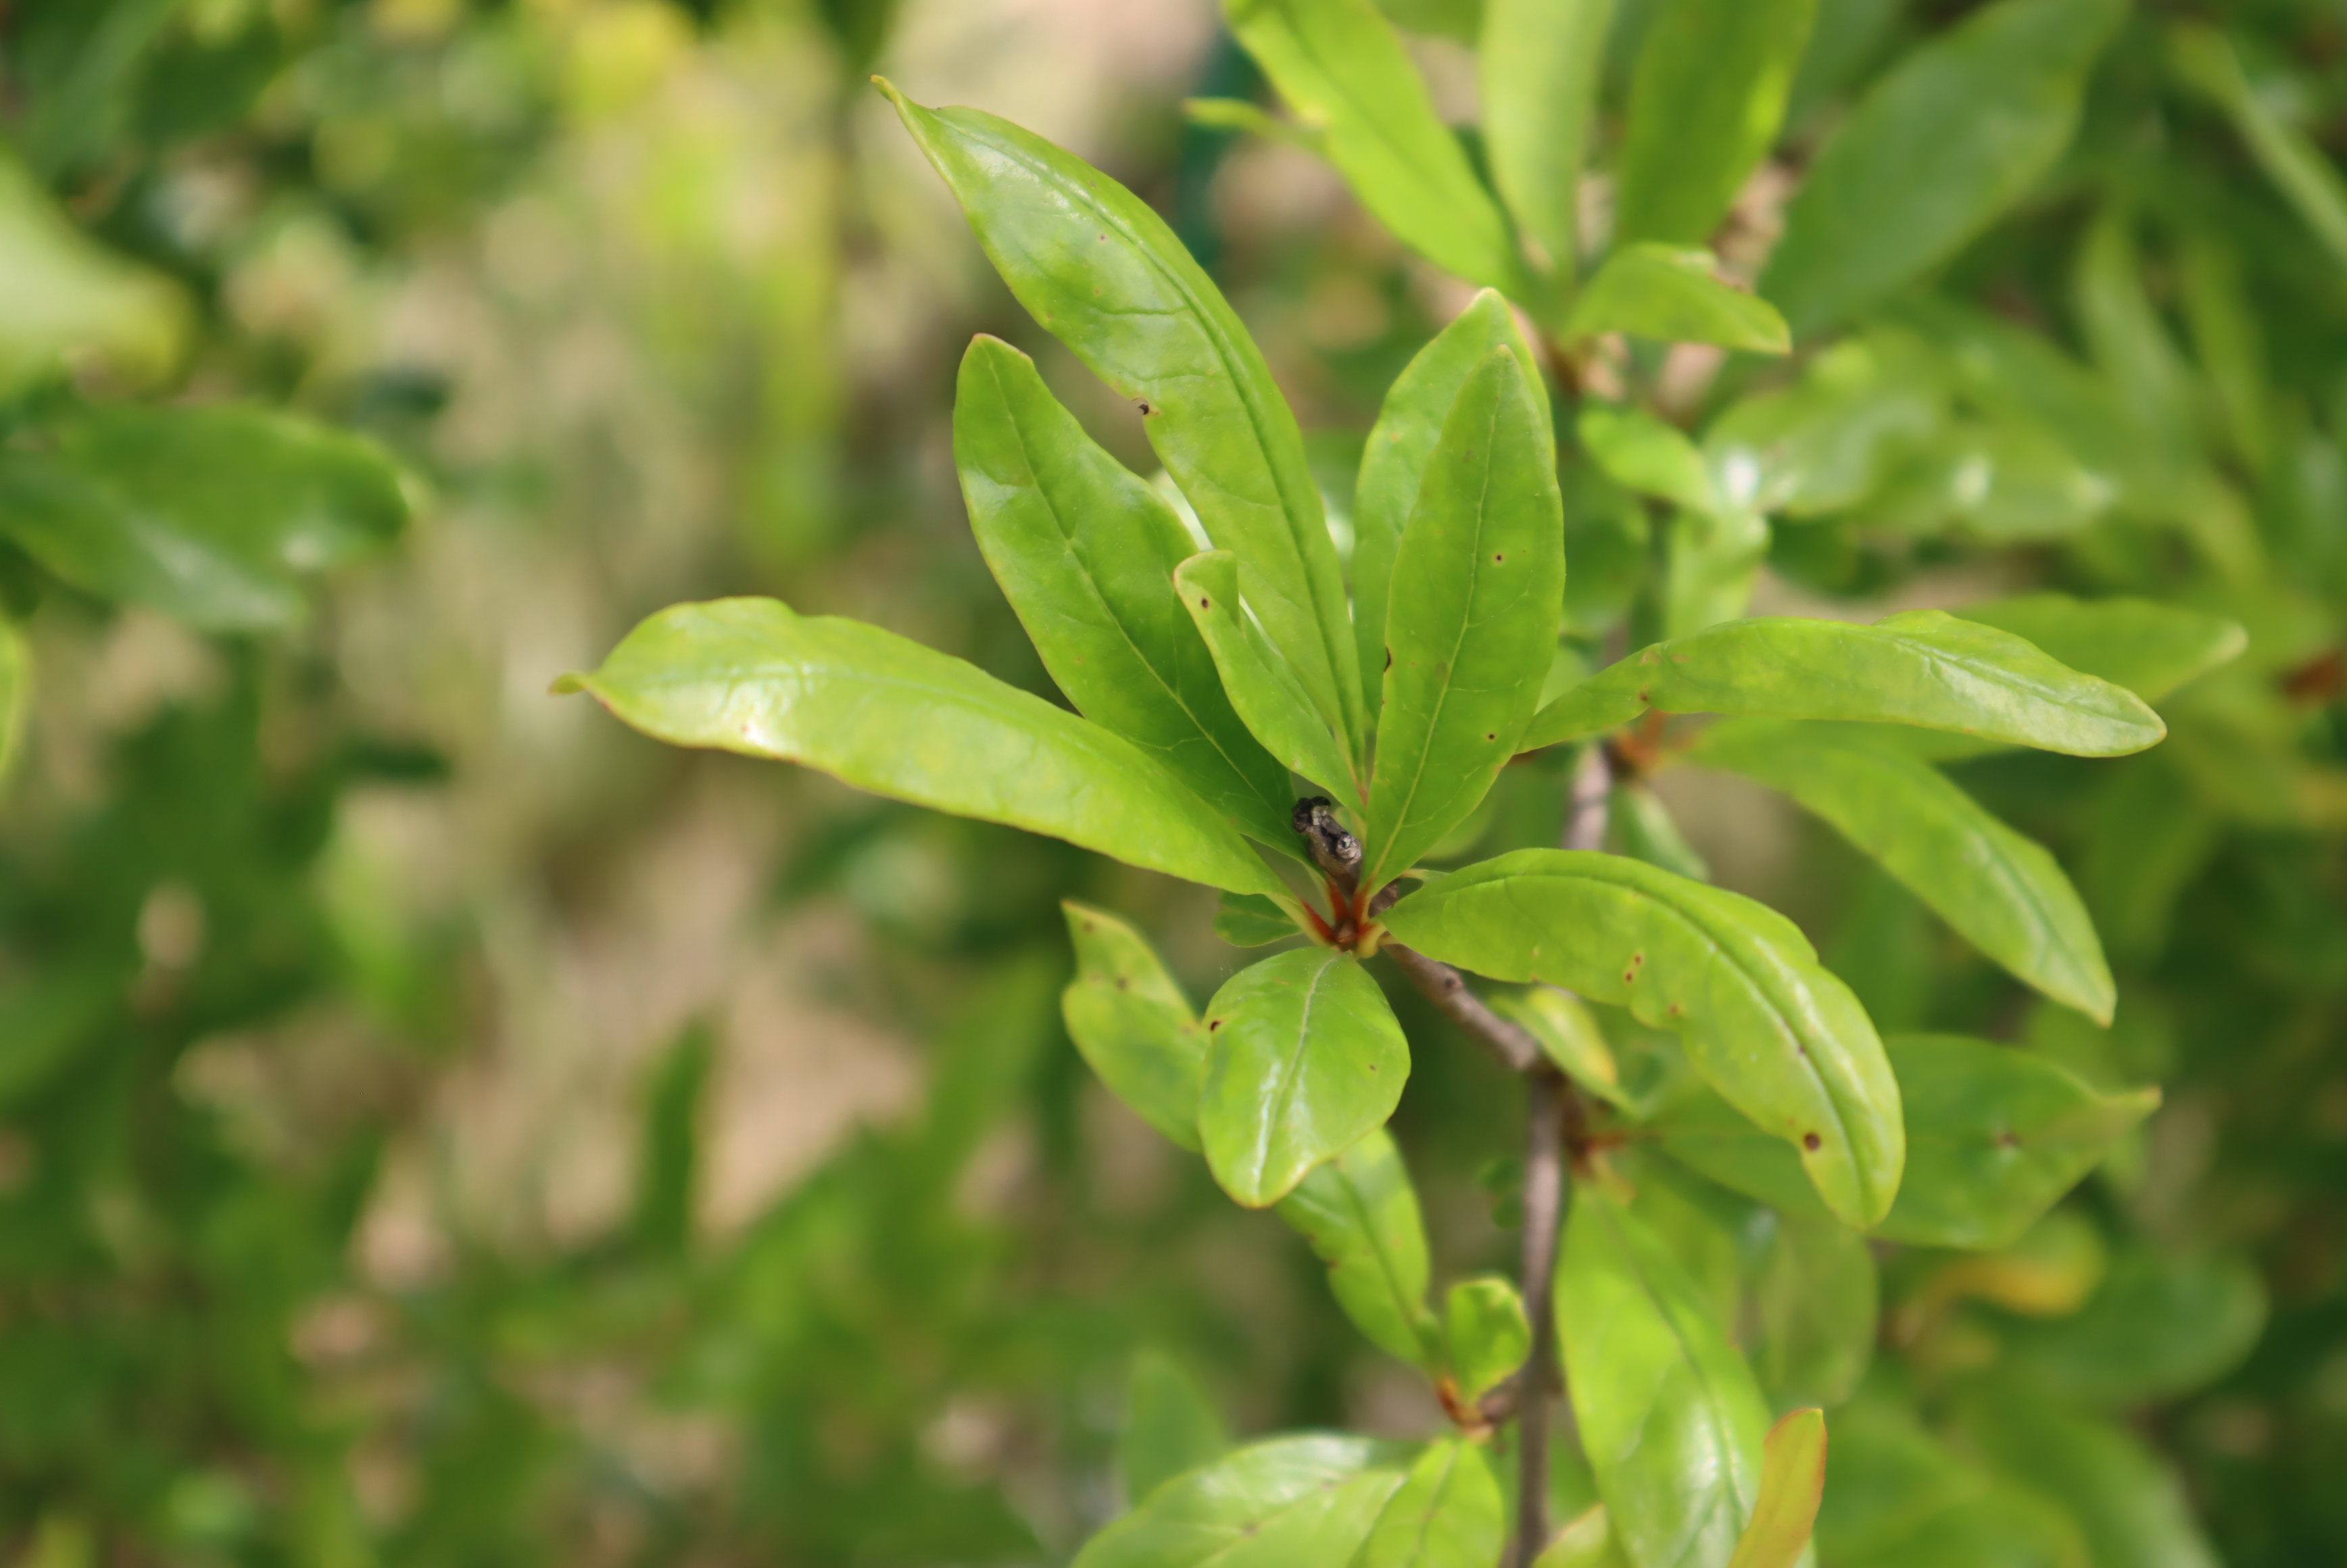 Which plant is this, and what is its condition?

pomegranate, coniella granati
